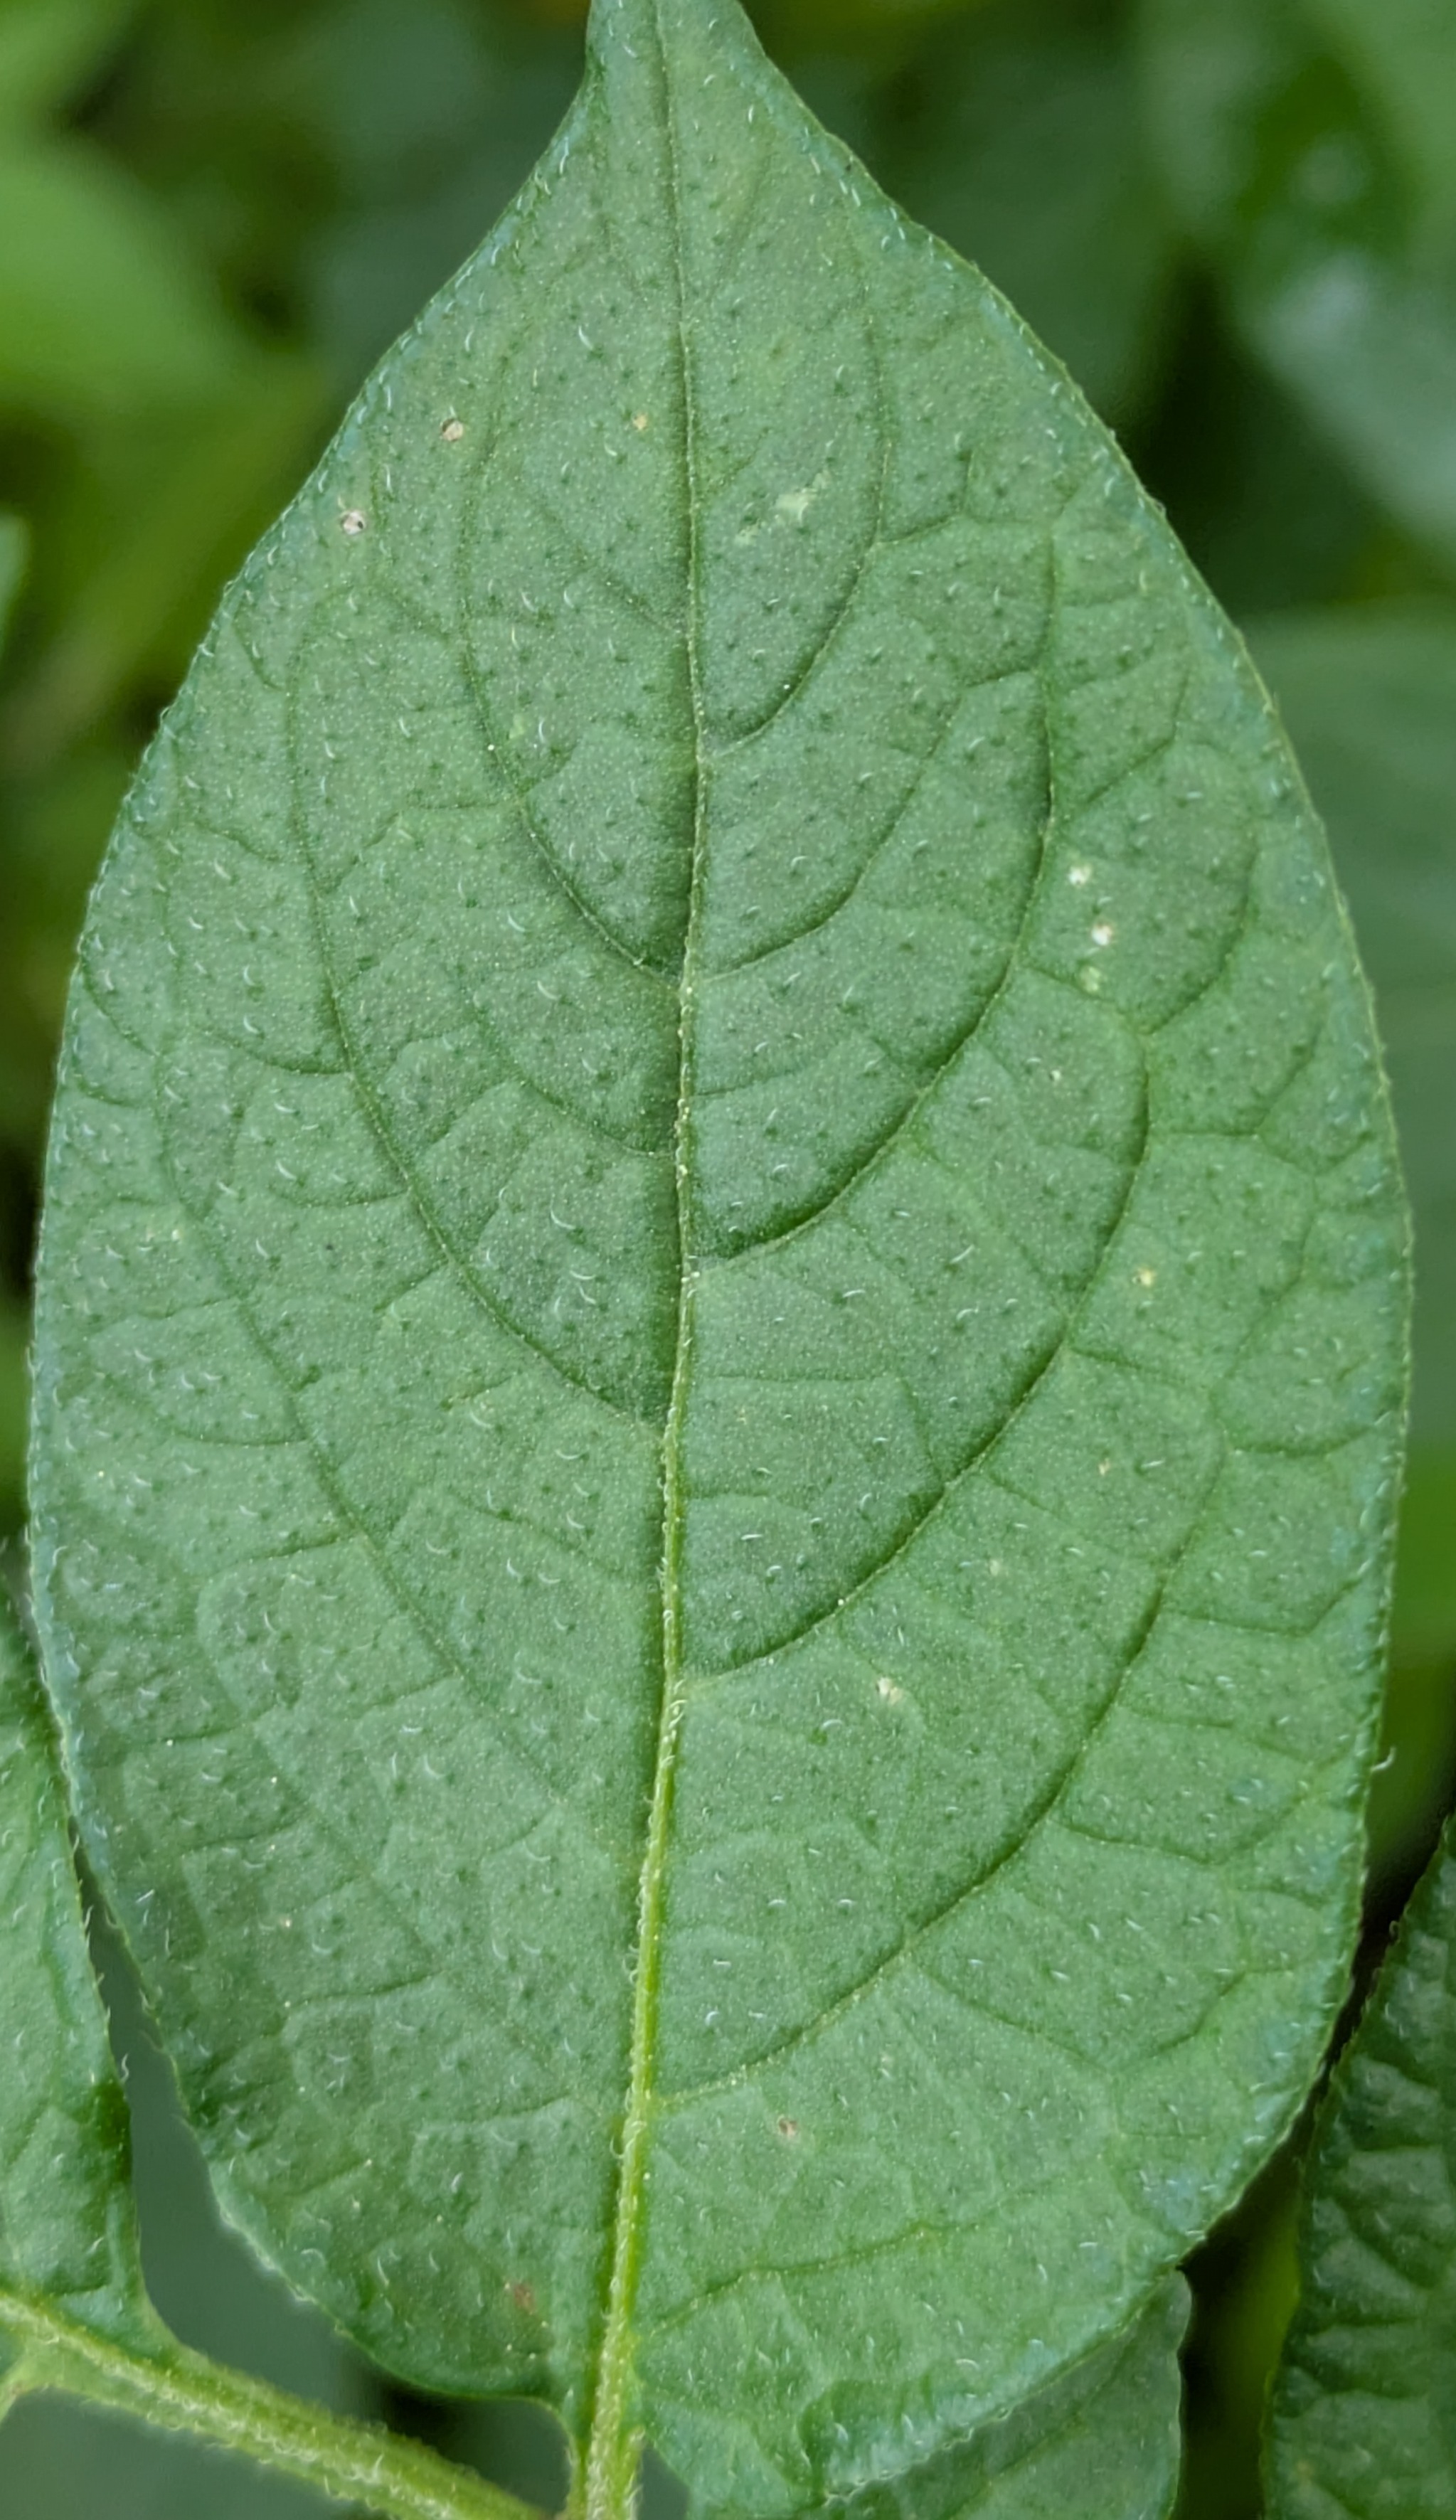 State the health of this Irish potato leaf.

healthy
